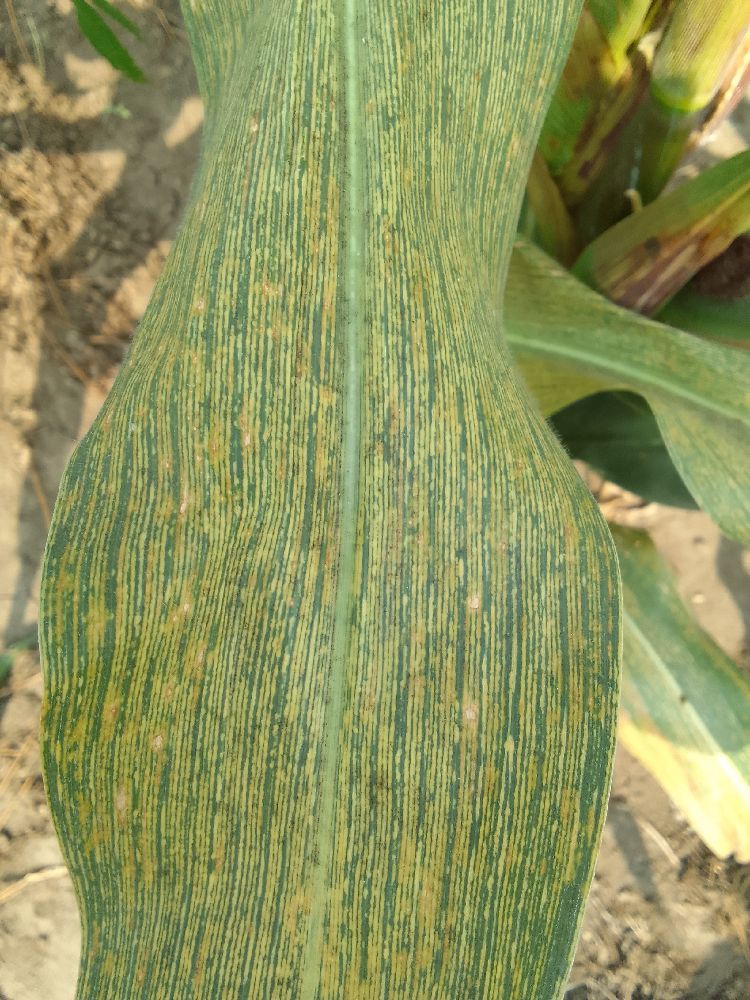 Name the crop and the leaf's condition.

maize, maize streak virus
